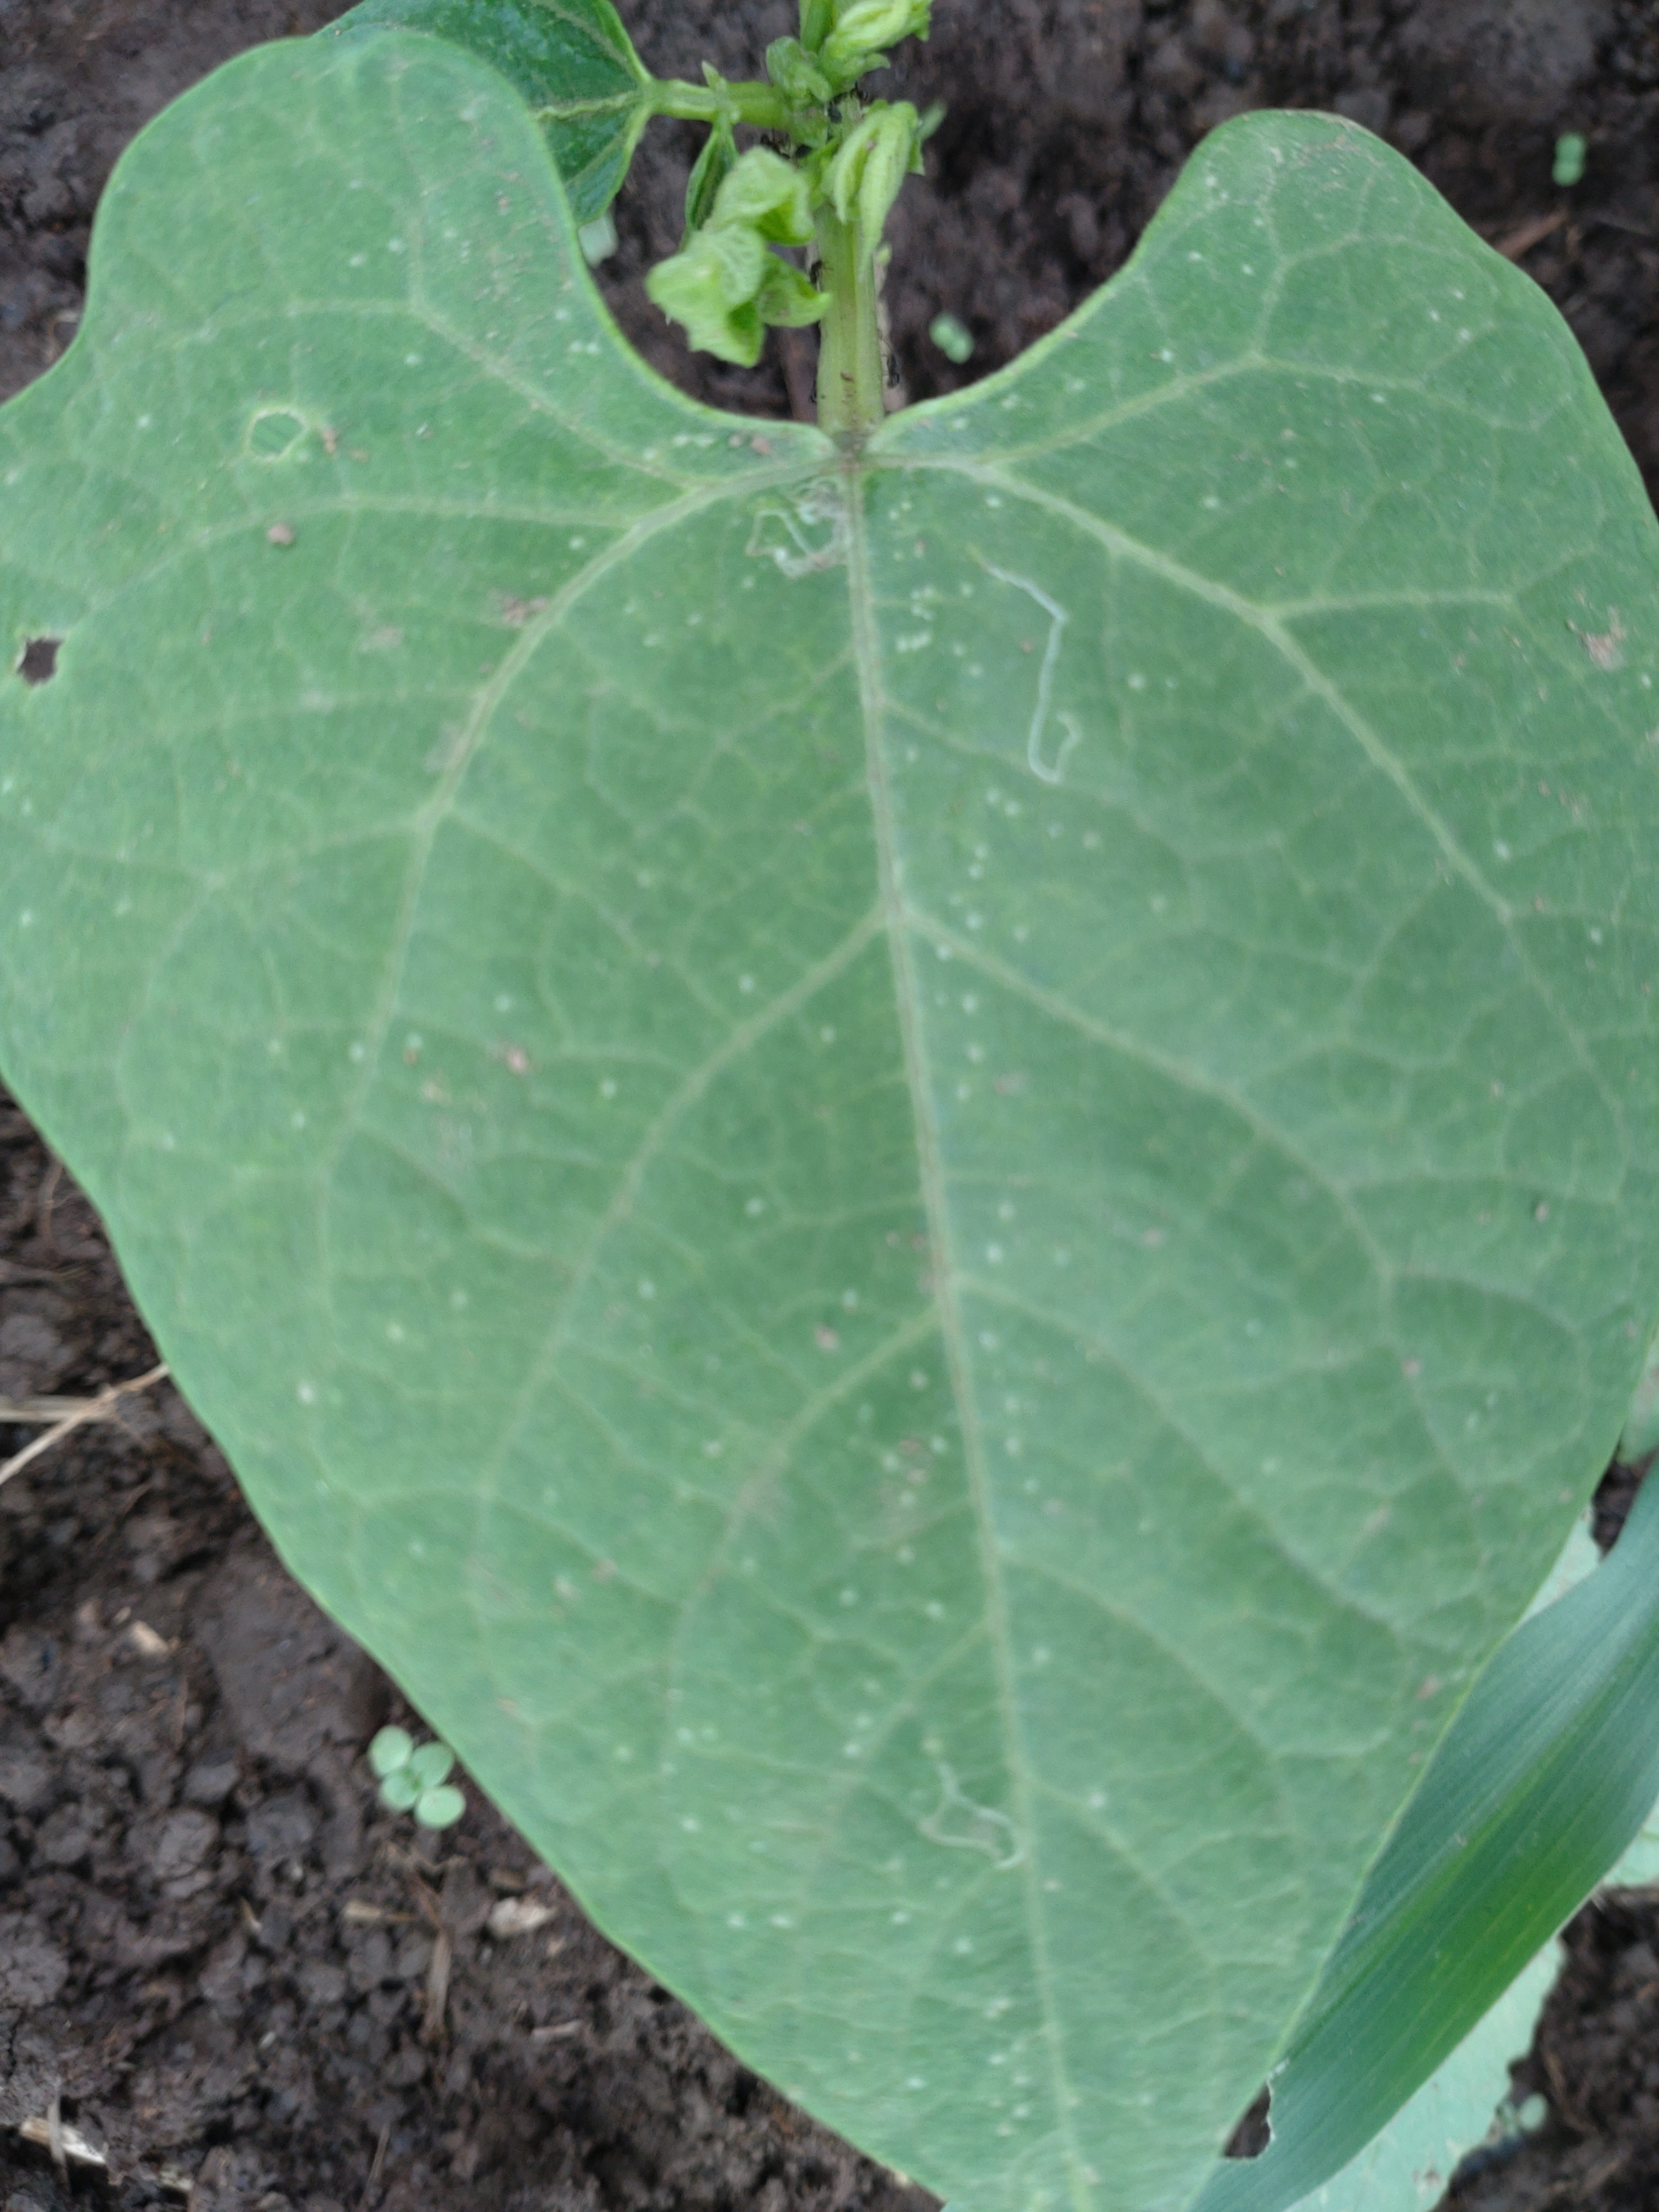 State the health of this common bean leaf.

healthy
